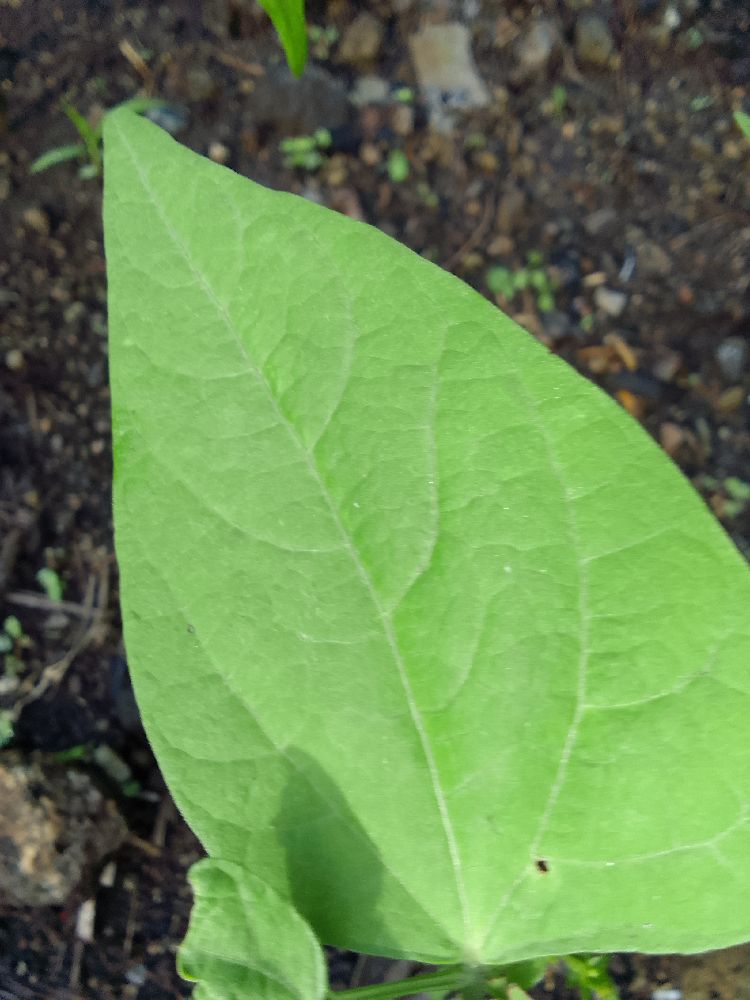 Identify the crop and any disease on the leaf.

common bean, healthy
